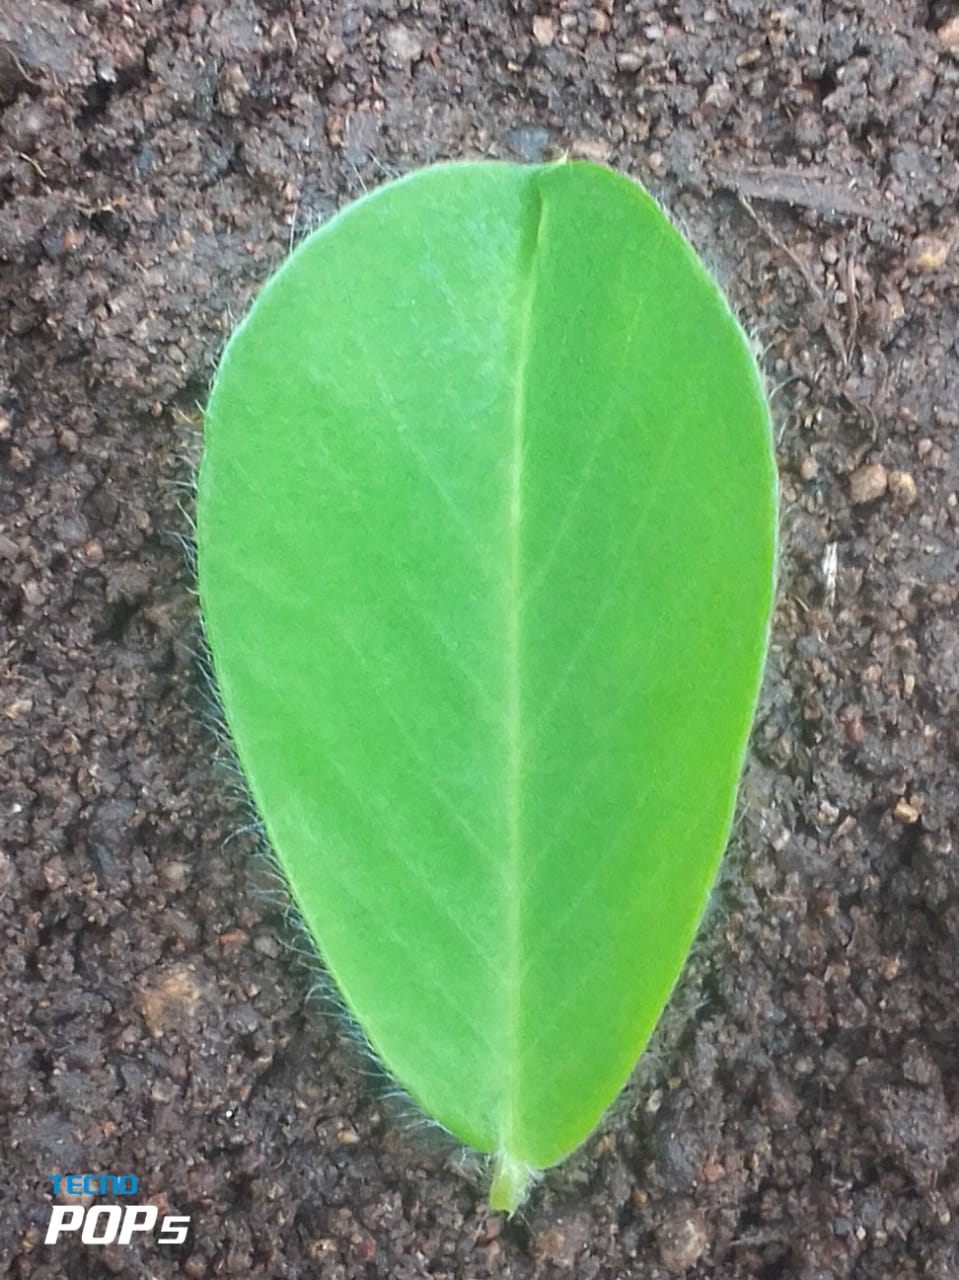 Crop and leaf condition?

peanut, healthy leaves
